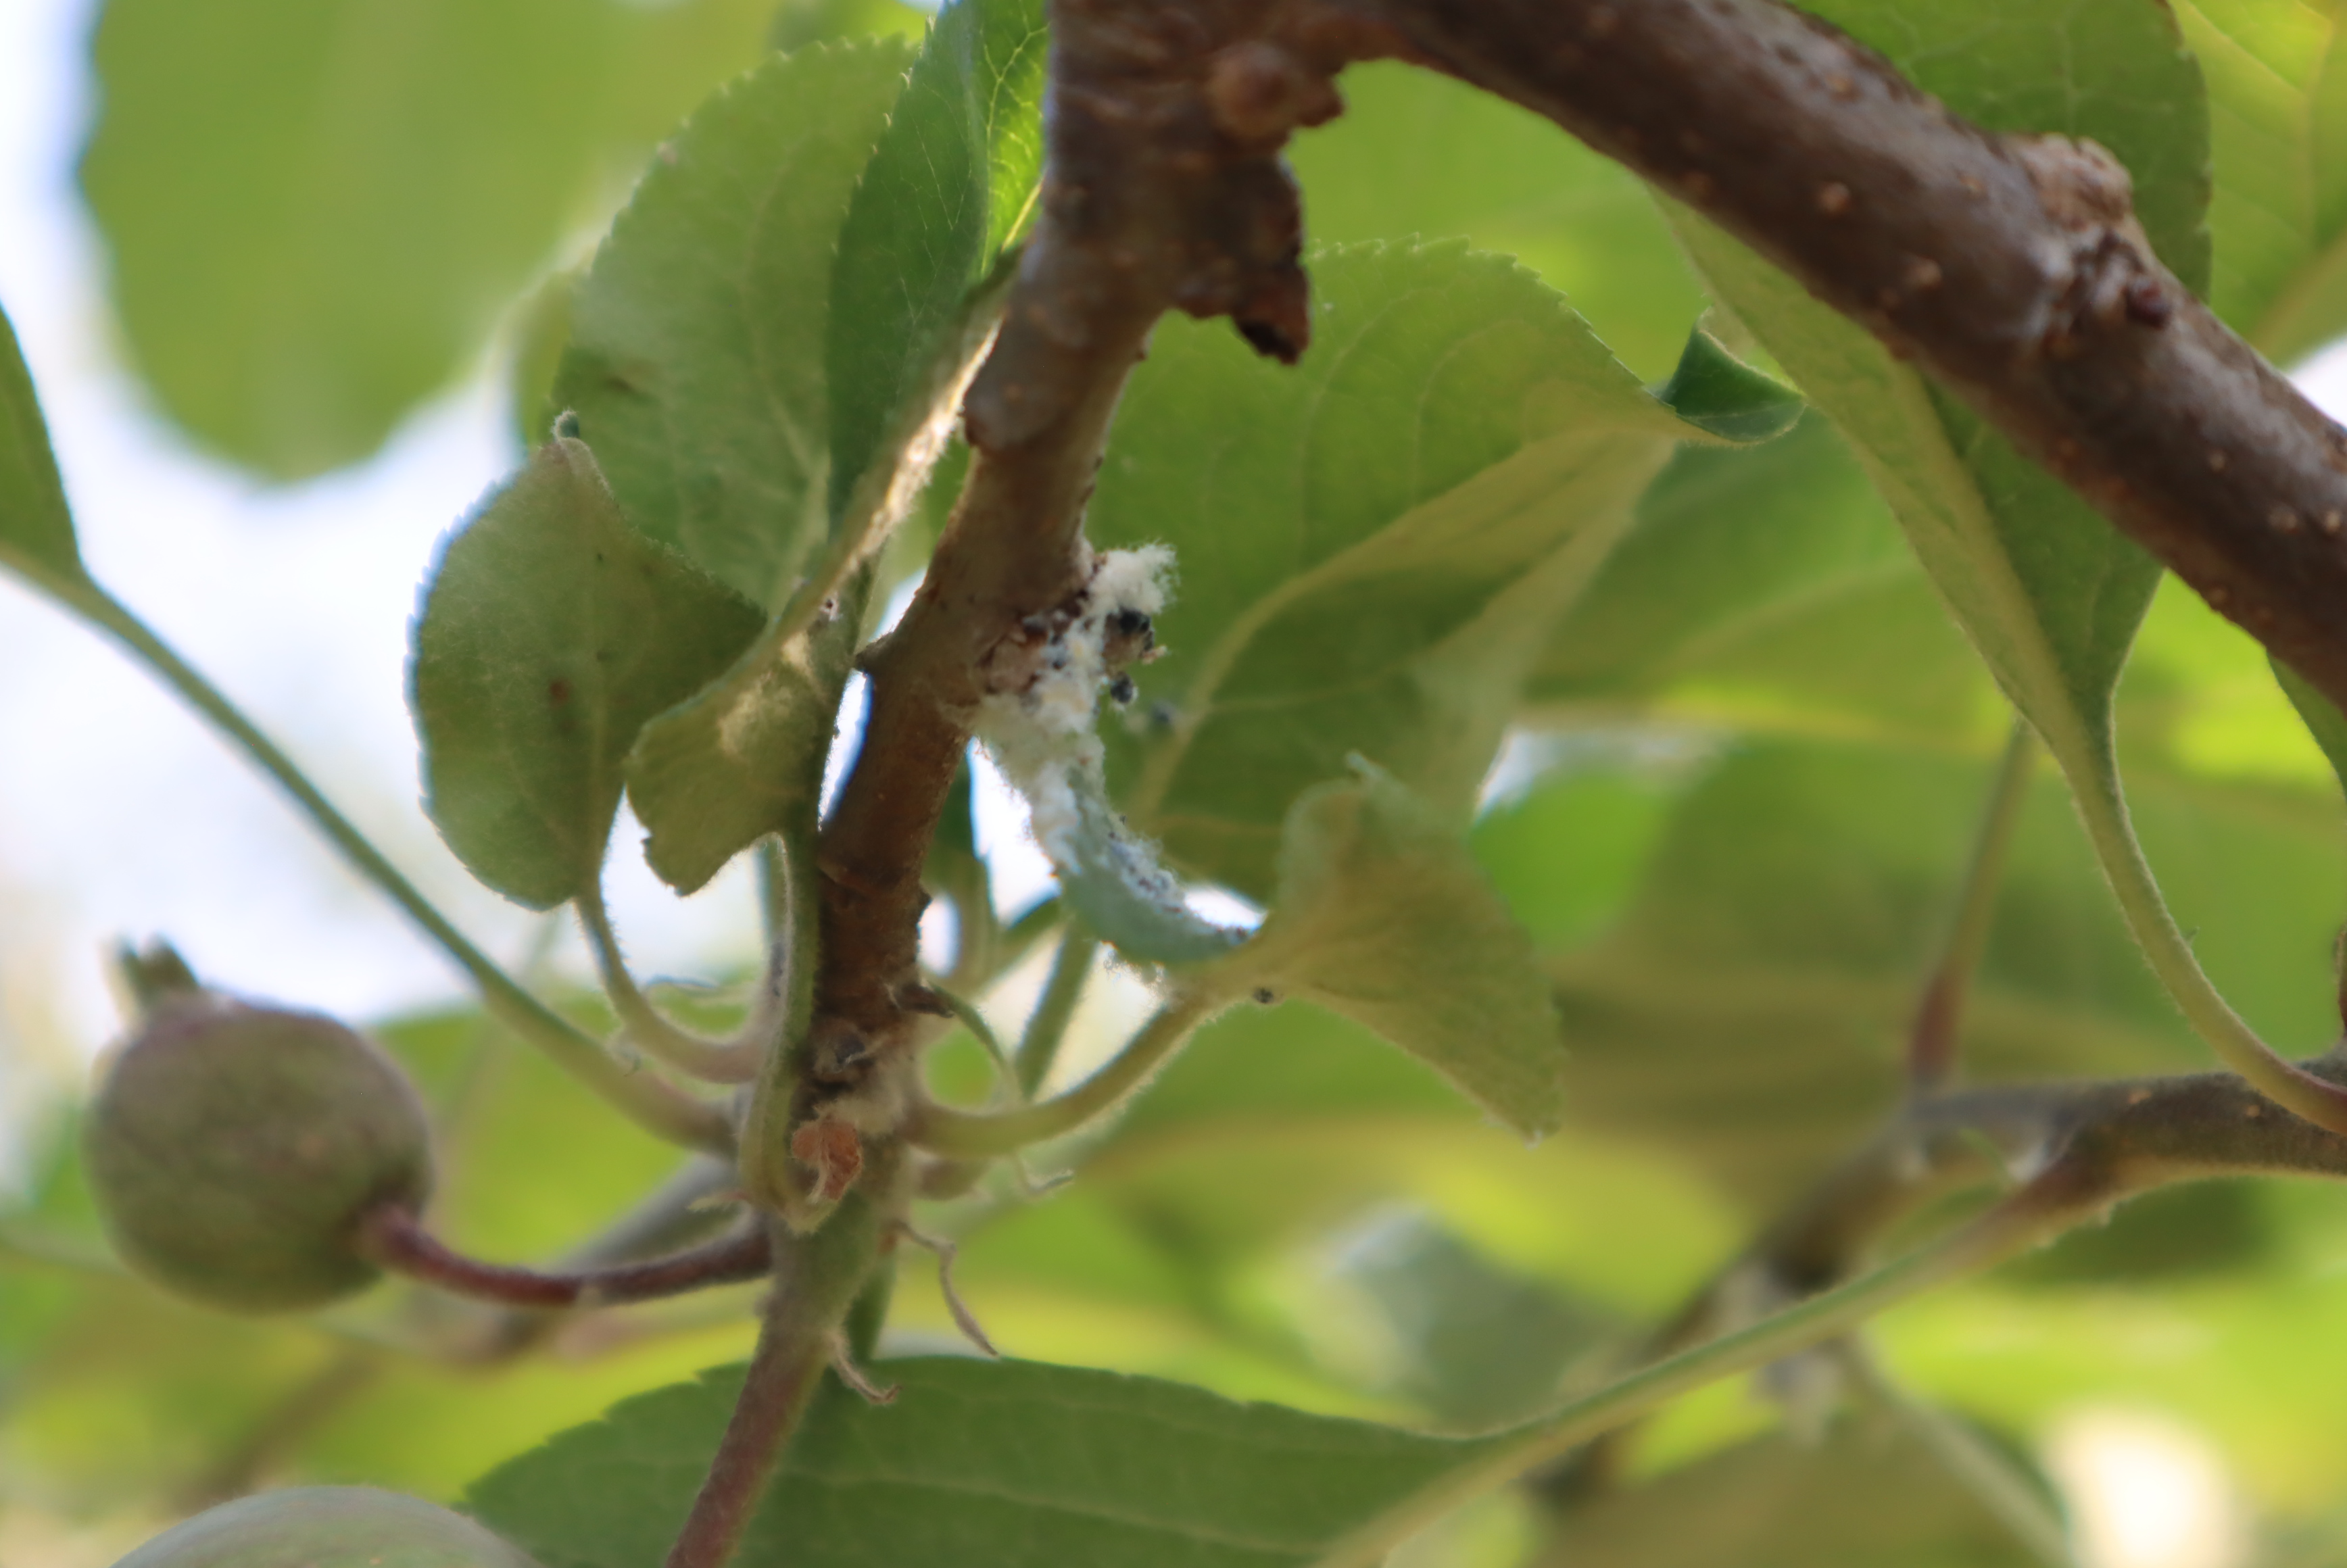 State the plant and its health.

apple, eriosoma lanigerum
